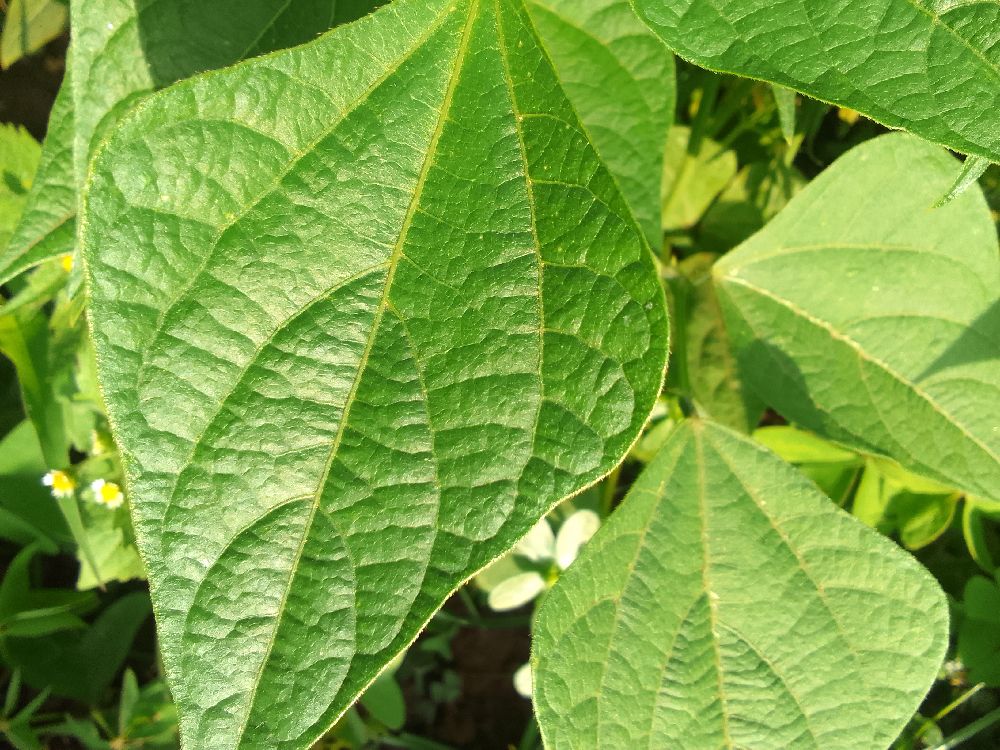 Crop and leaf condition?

common bean, healthy
